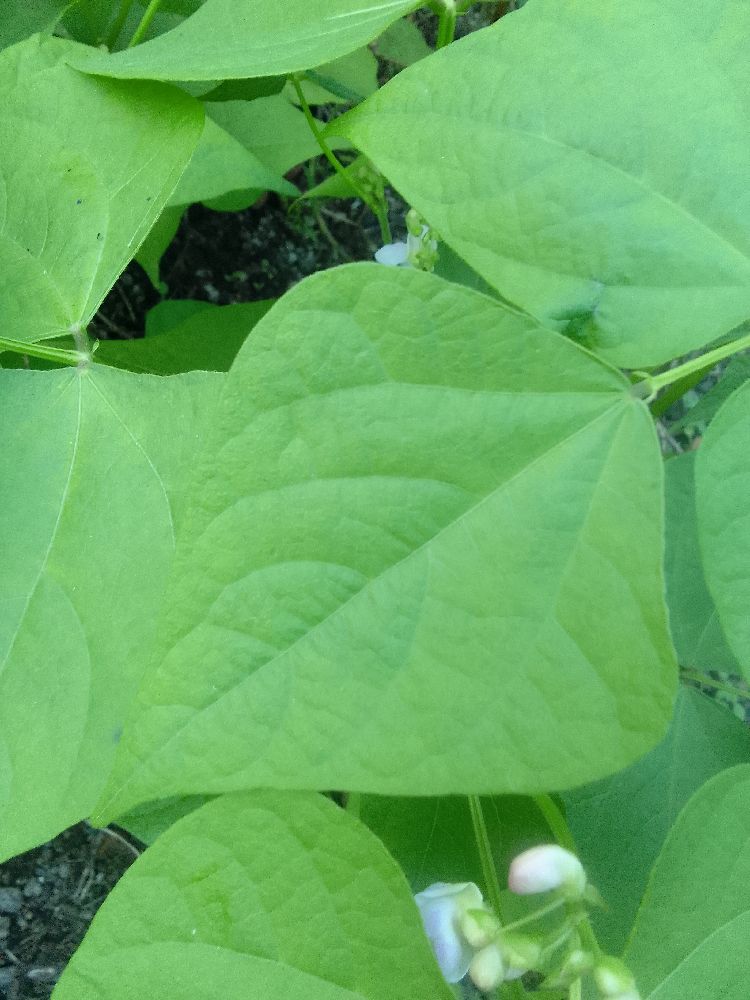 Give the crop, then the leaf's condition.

common bean, healthy
